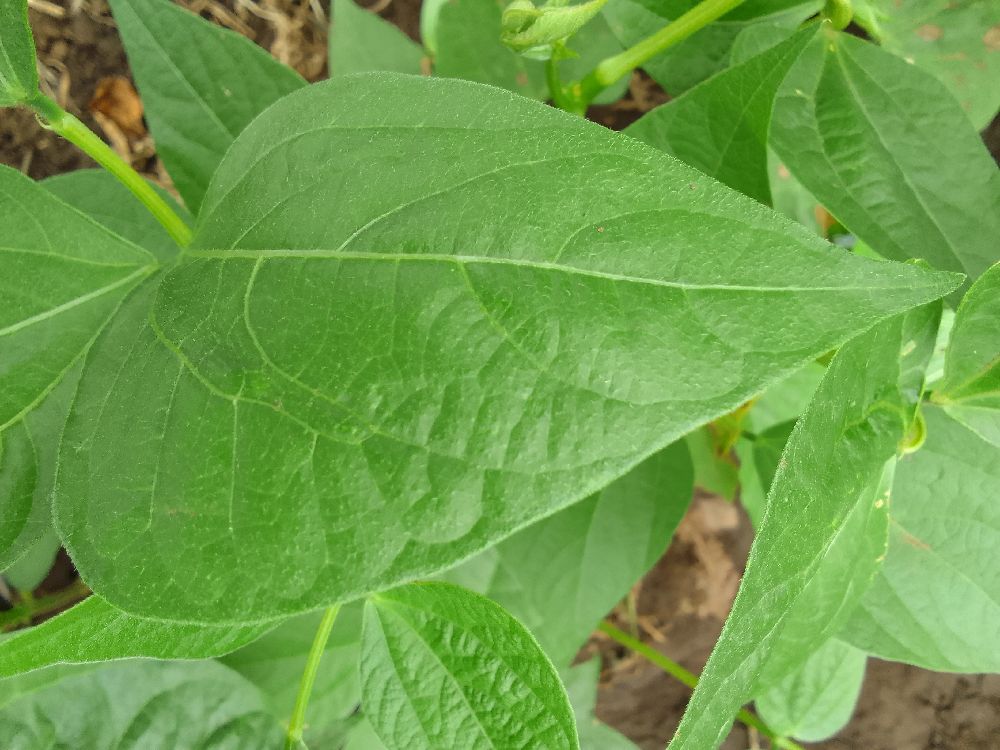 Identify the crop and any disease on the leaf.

common bean, healthy
